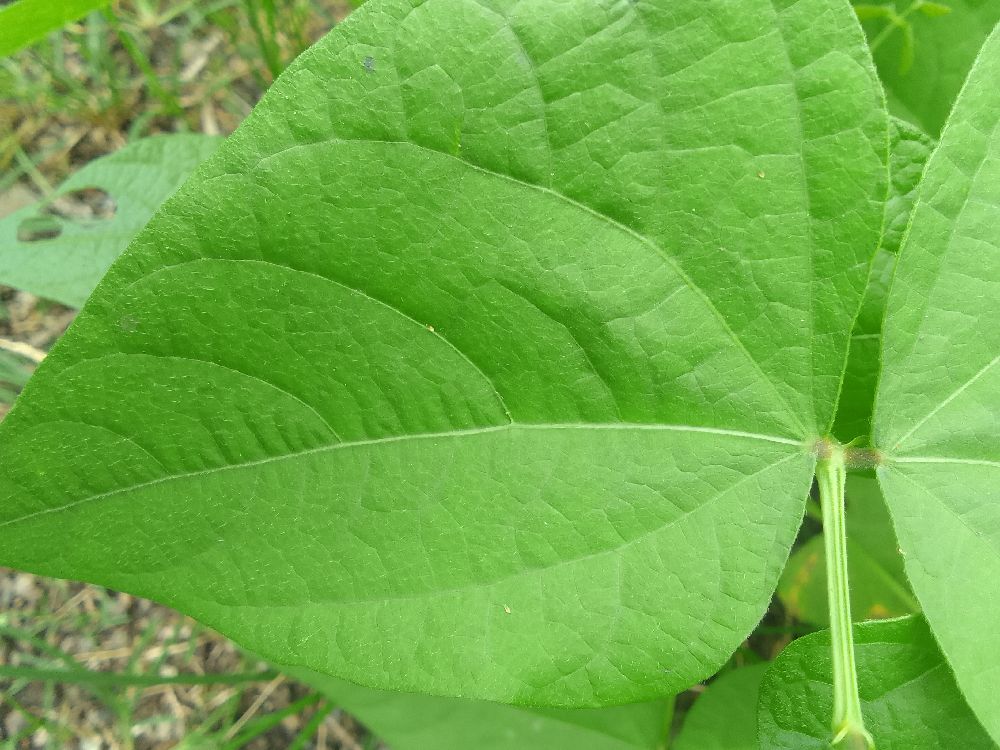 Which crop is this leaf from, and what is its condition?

common bean, healthy
